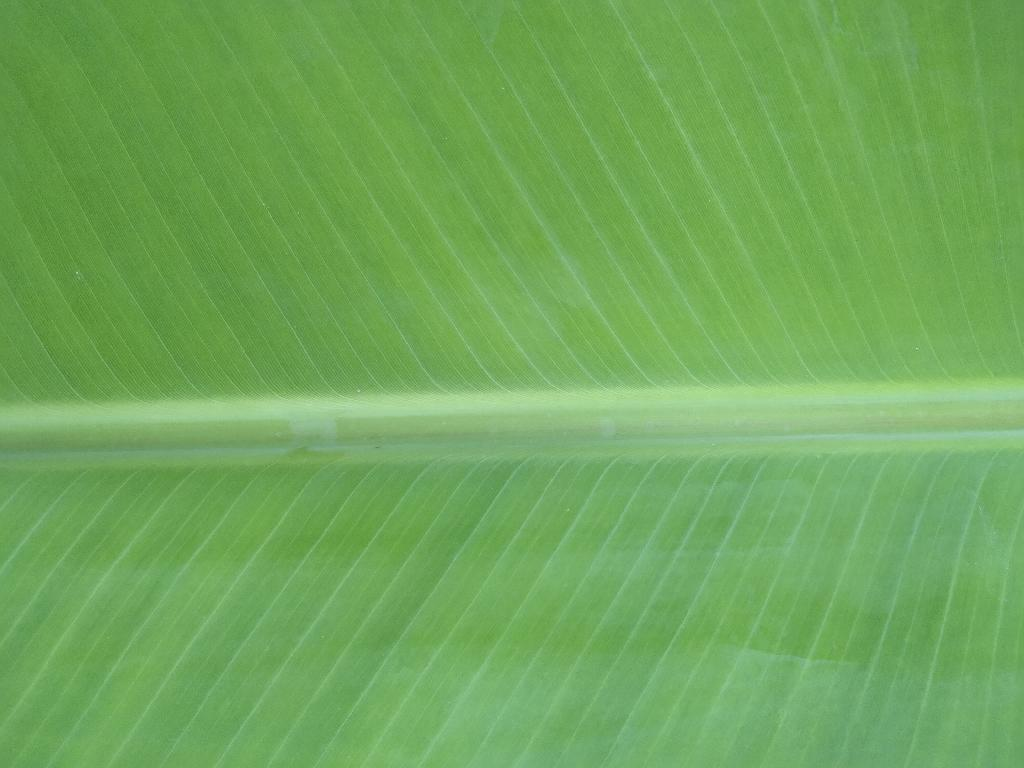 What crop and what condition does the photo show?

banana, healthy
